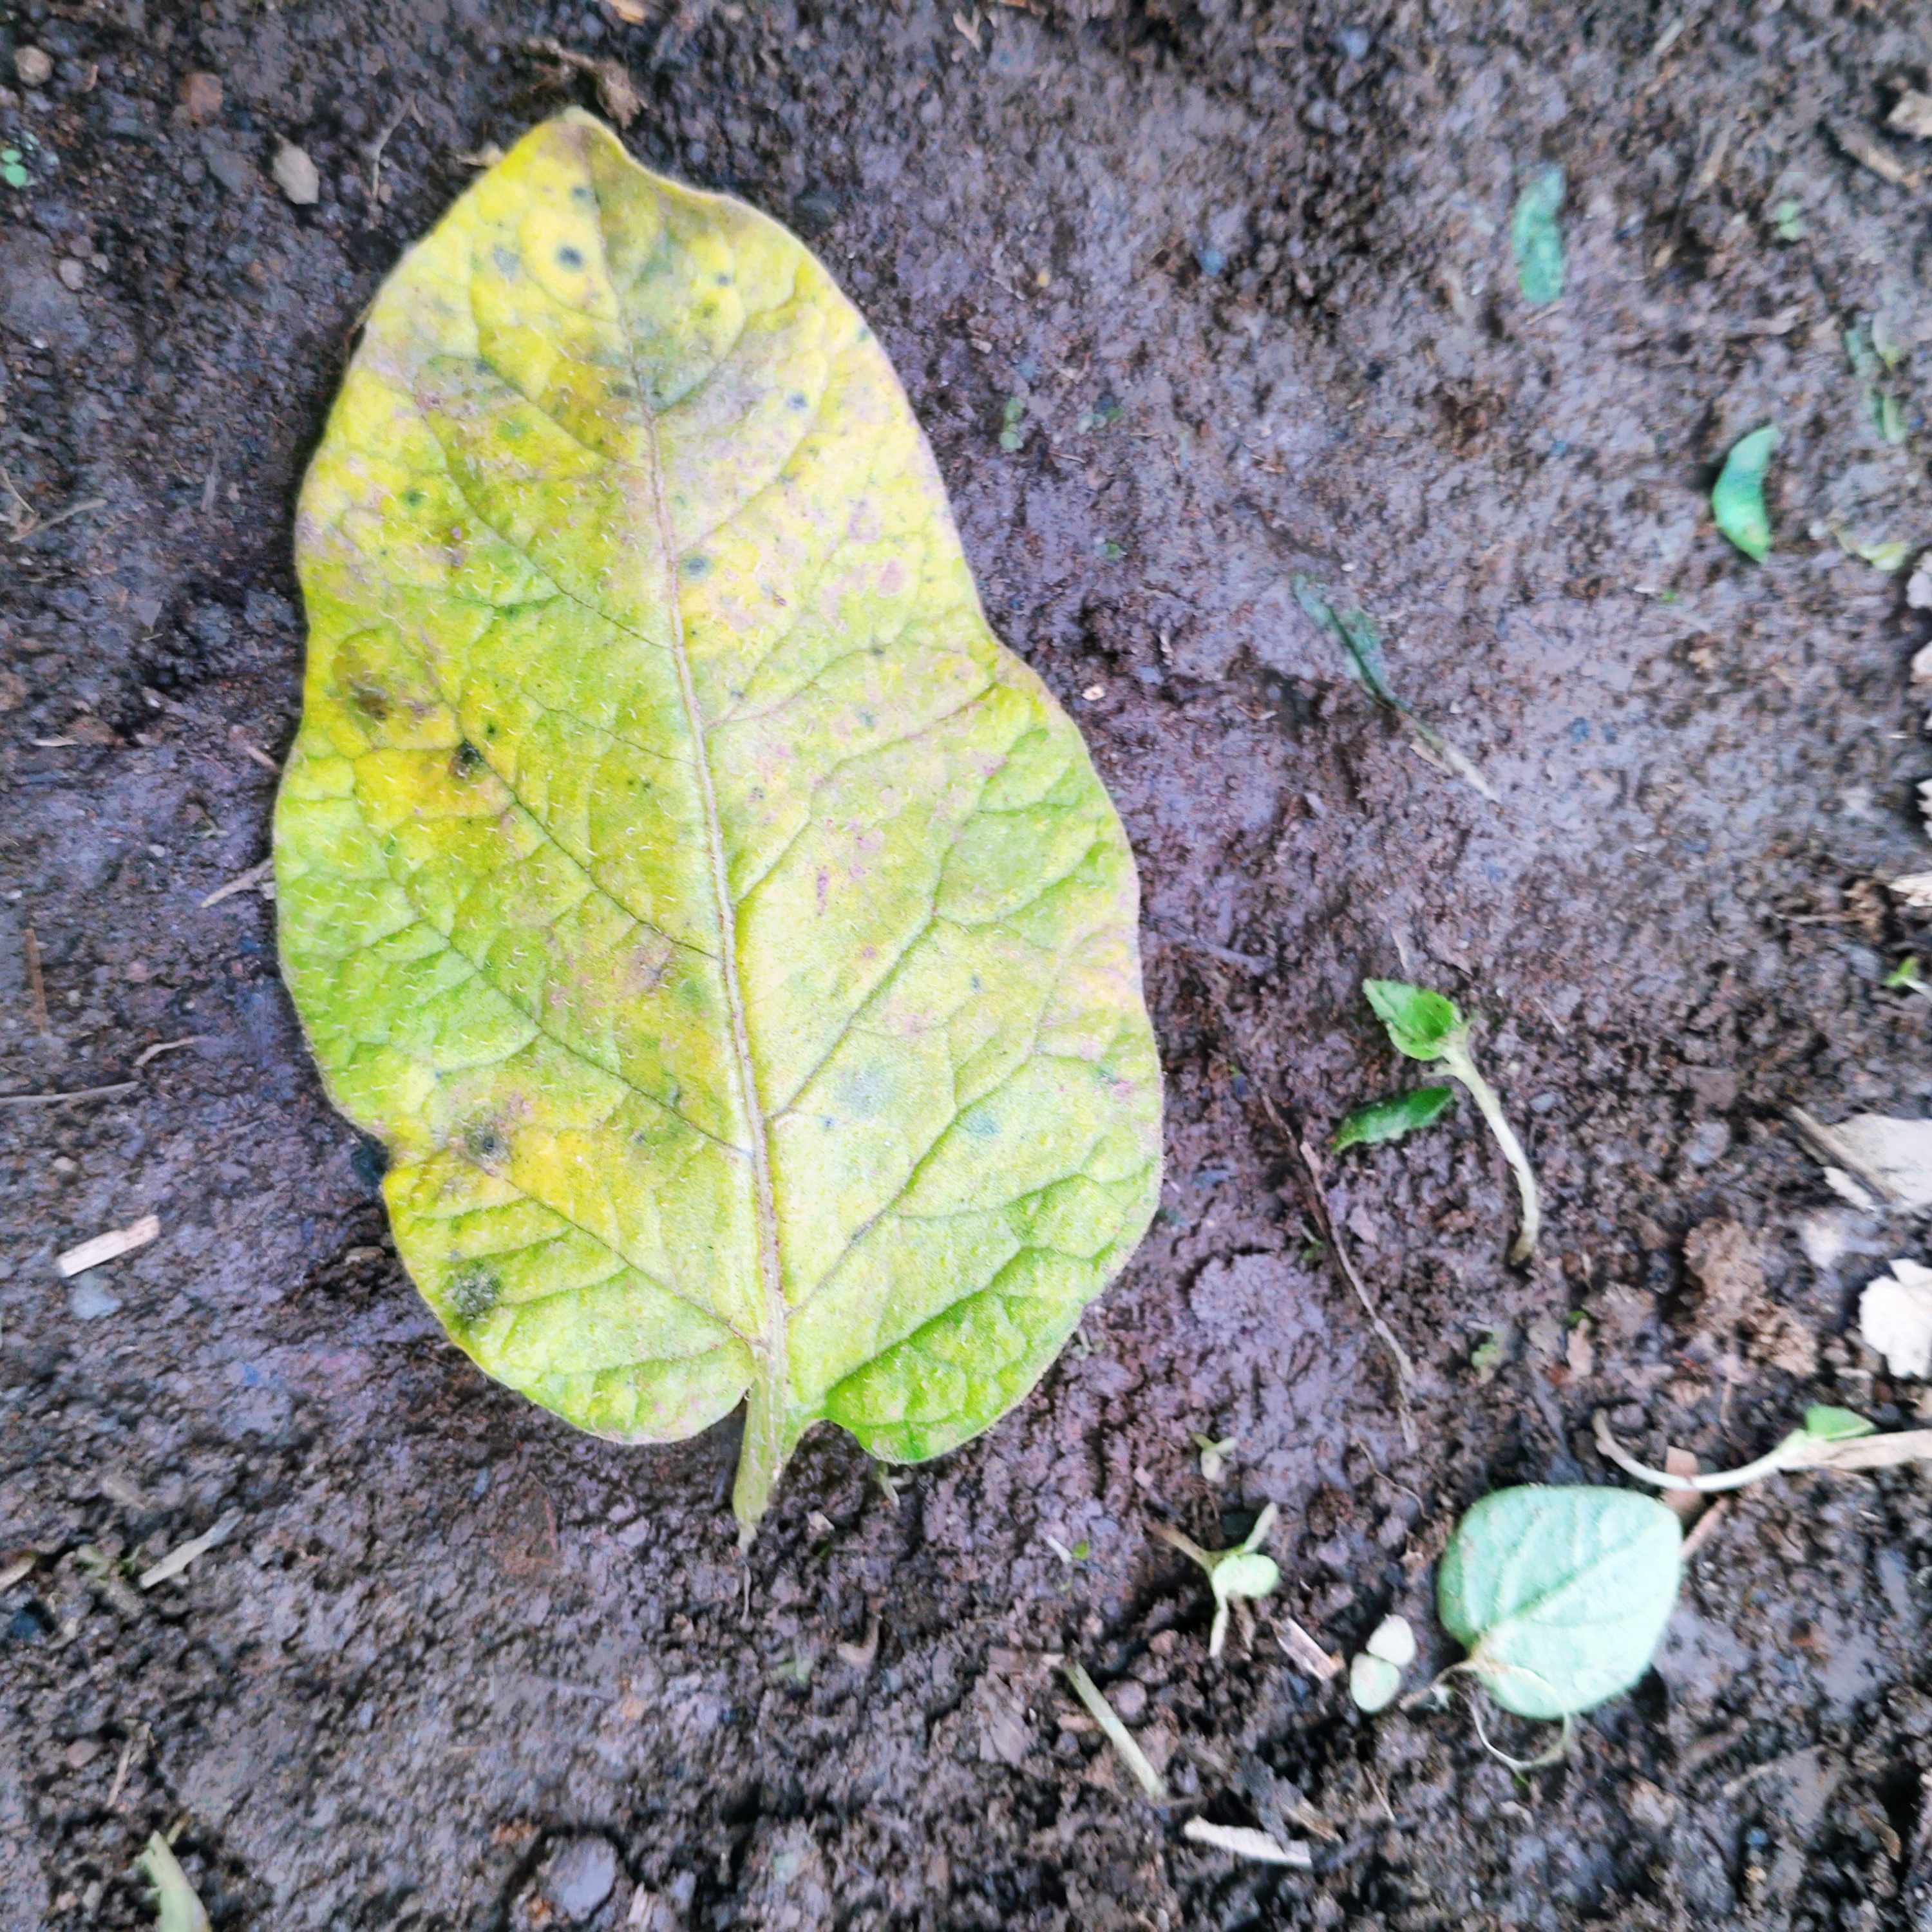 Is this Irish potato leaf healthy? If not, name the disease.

late blight
